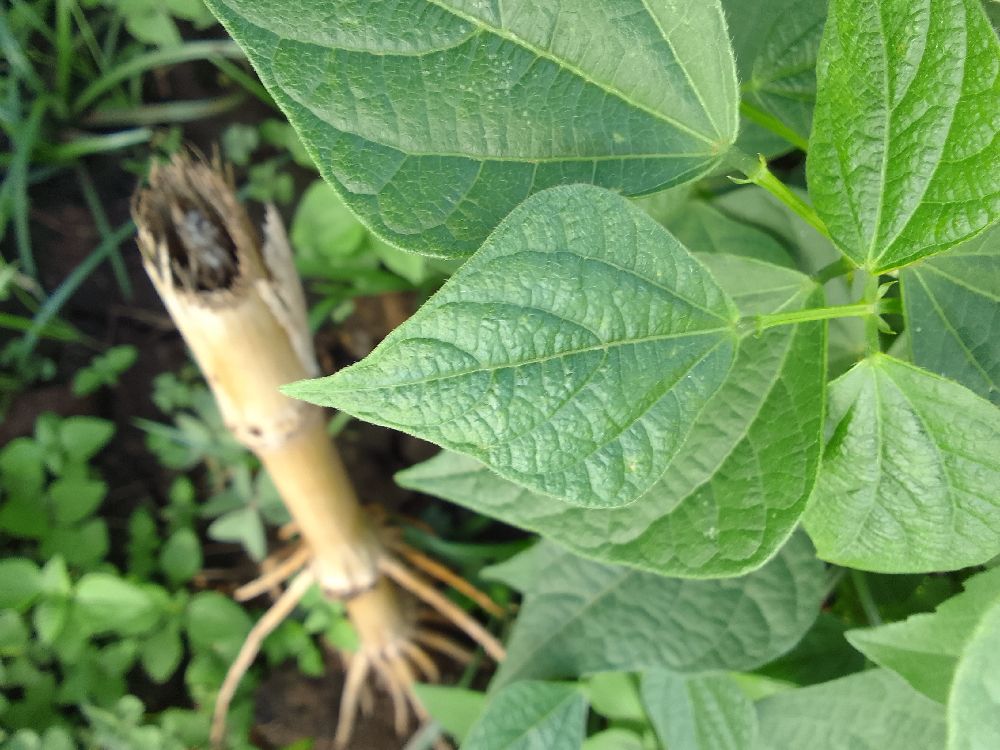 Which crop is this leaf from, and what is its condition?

common bean, healthy
